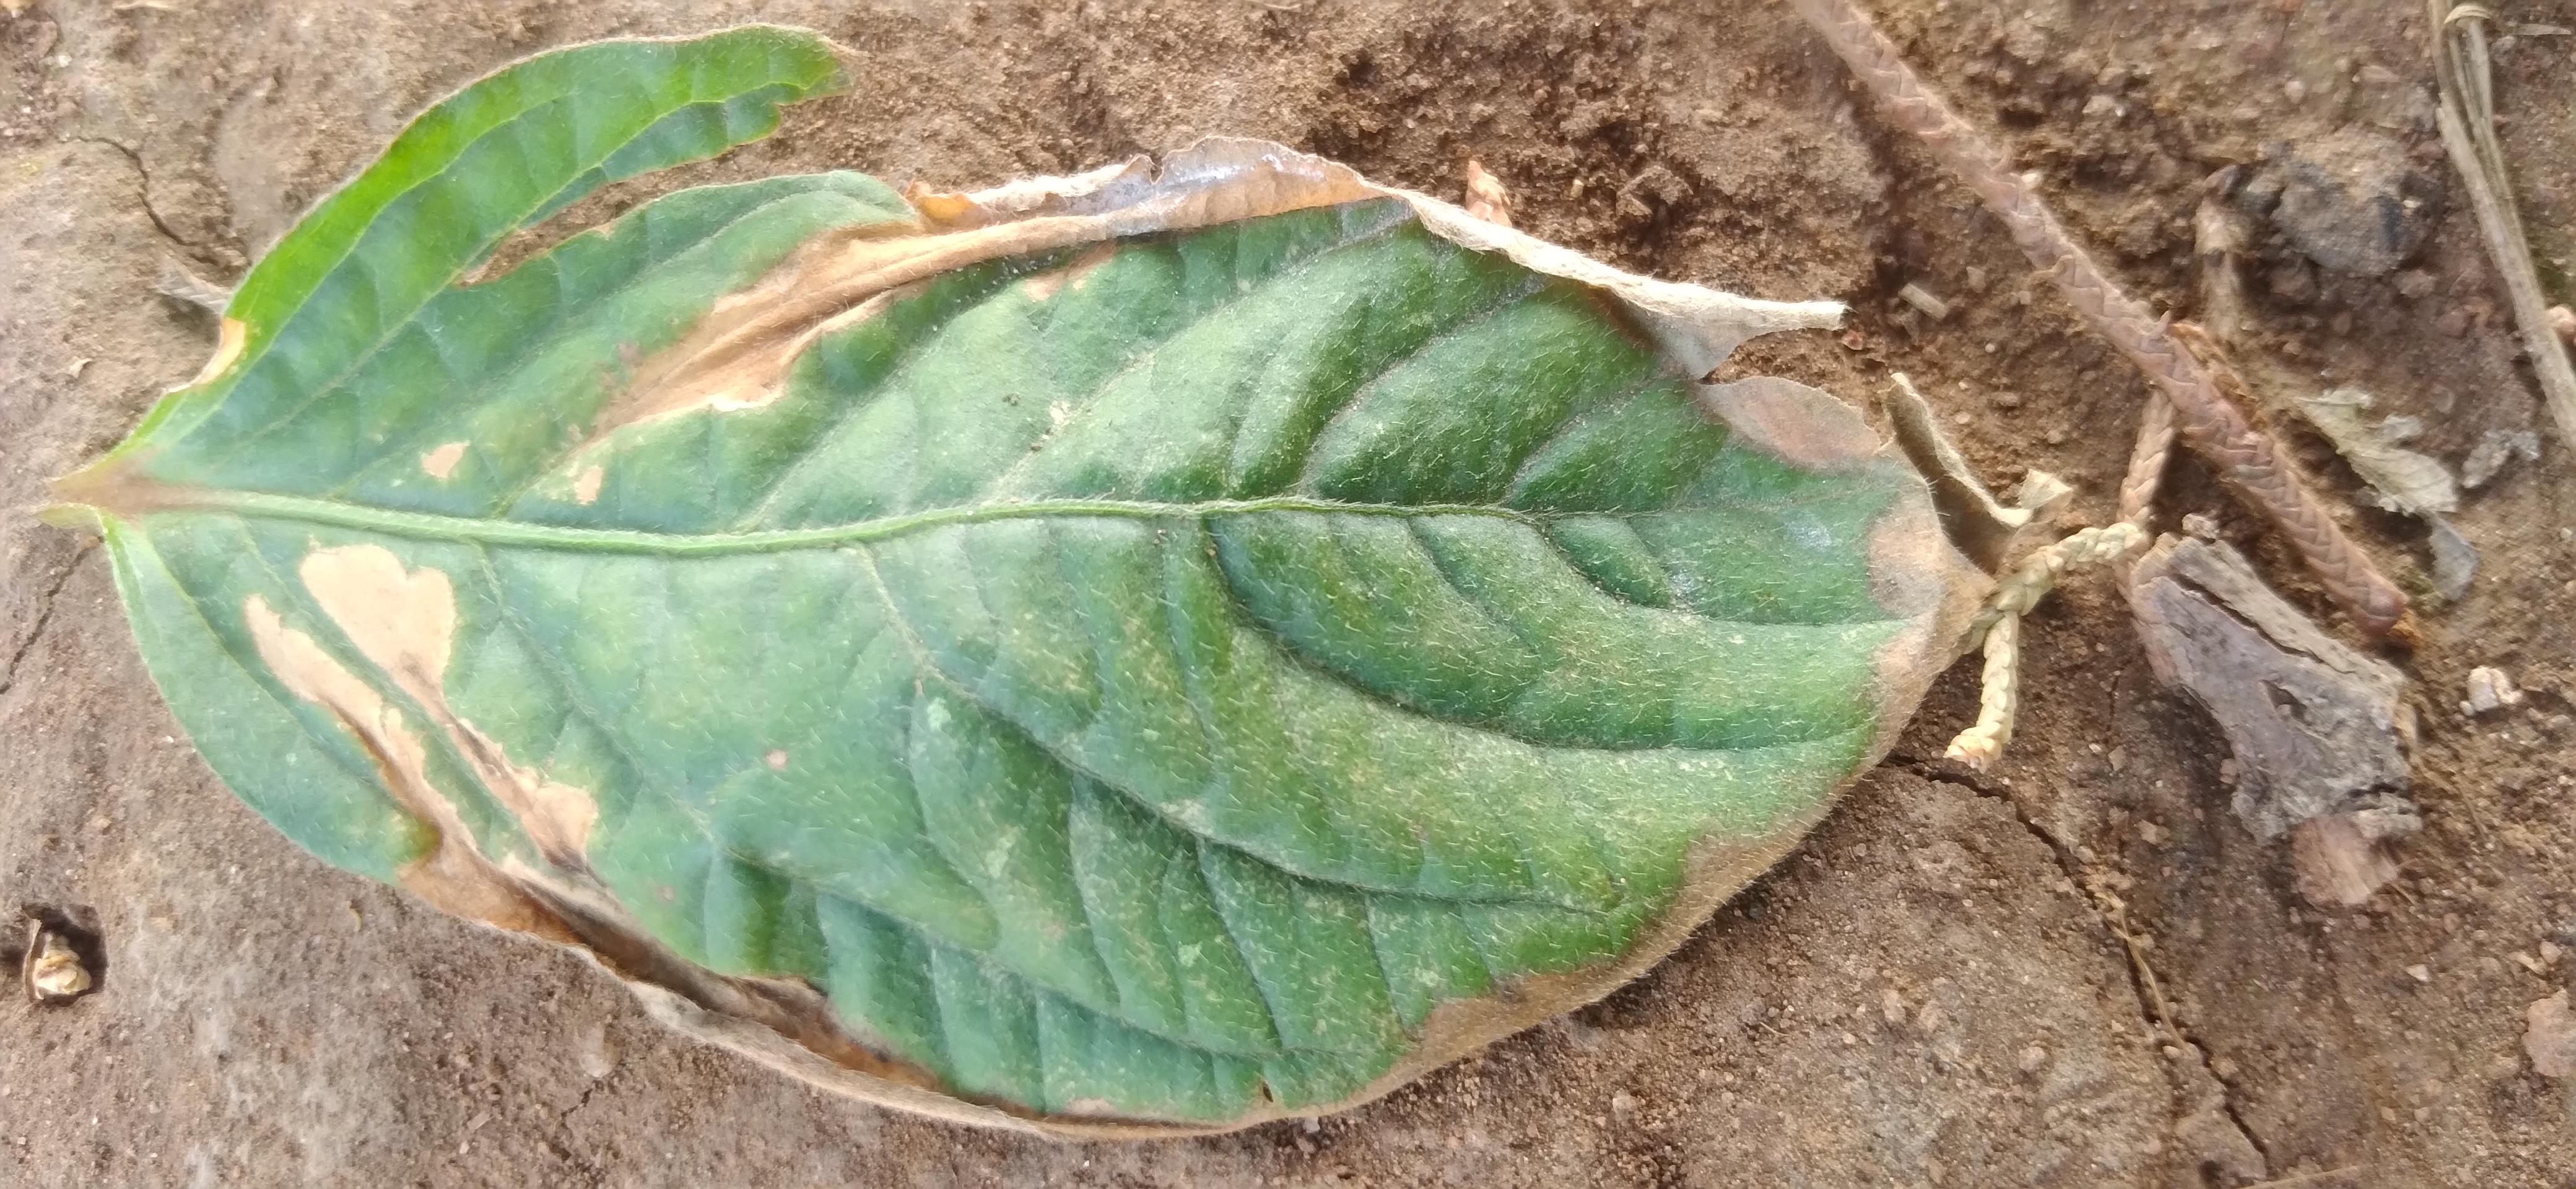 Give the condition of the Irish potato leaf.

early blight
